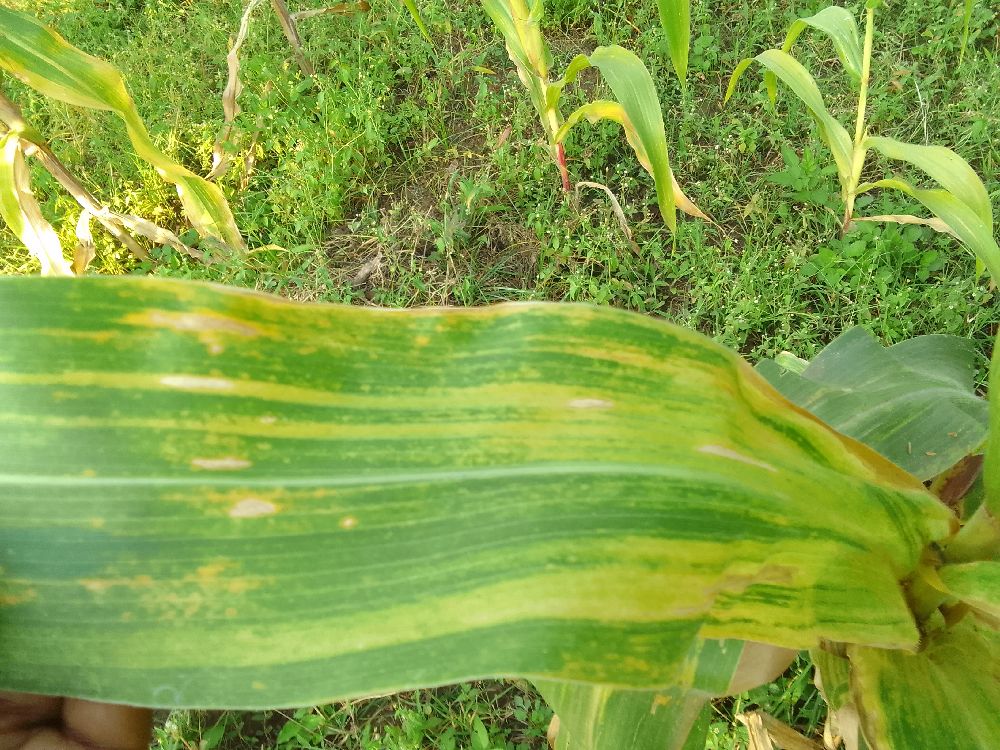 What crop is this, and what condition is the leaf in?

maize, maize lethal necrosis
